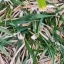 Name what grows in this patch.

grass
